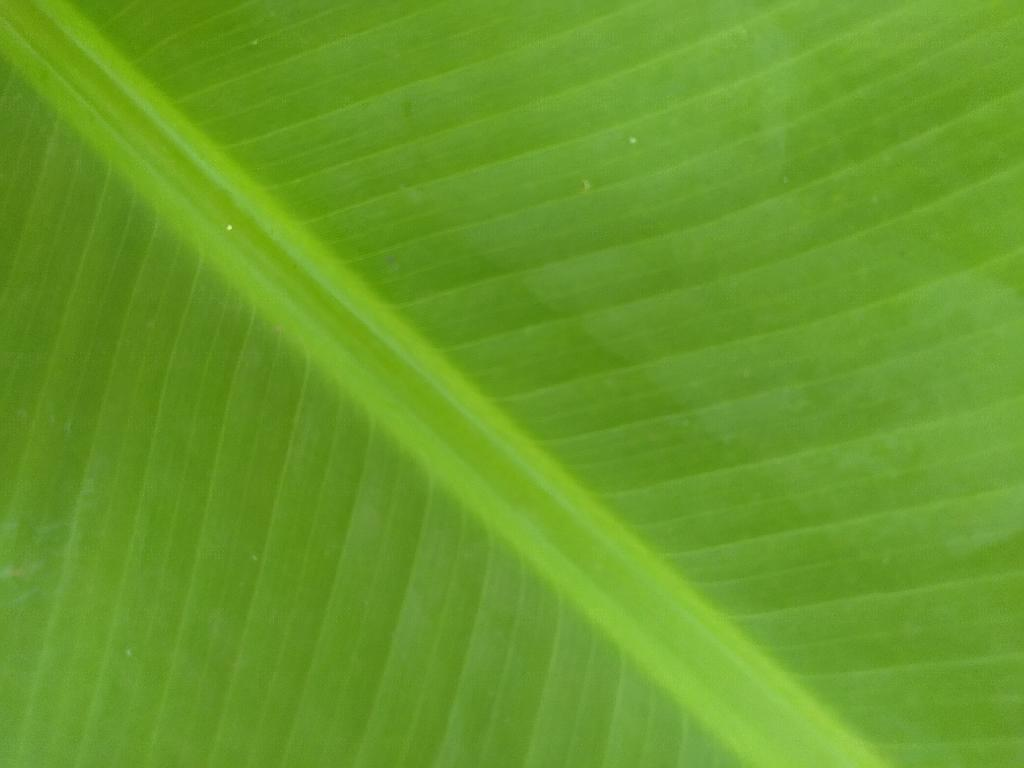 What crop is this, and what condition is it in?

banana, healthy
